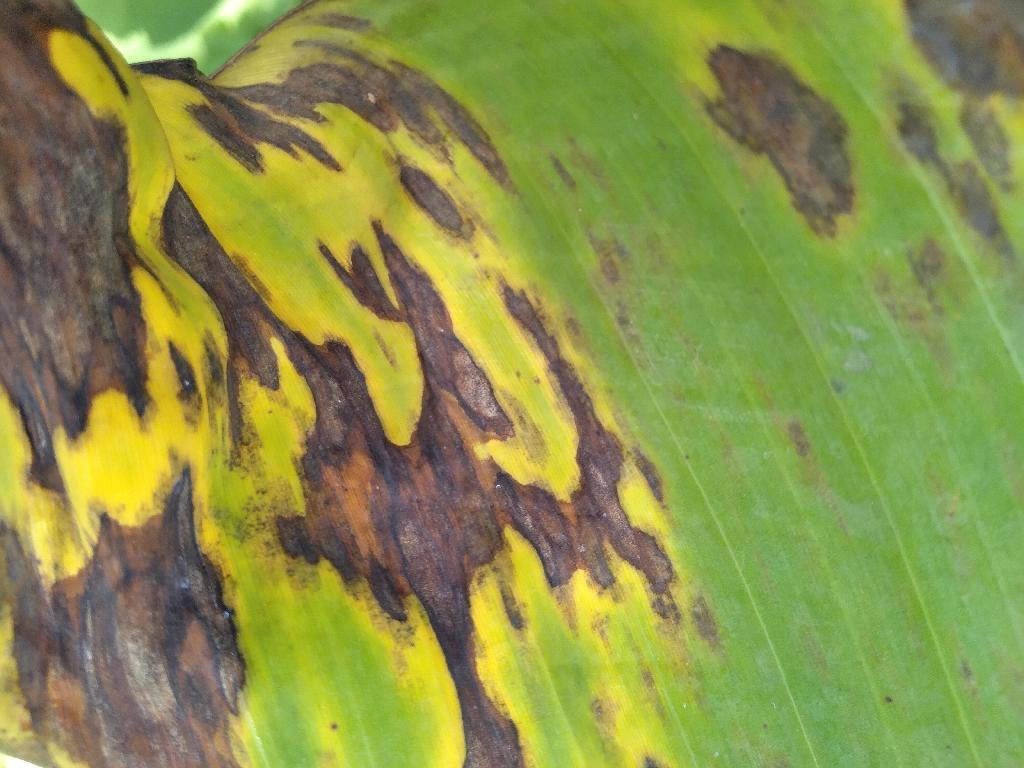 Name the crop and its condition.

banana, black sigatoka
